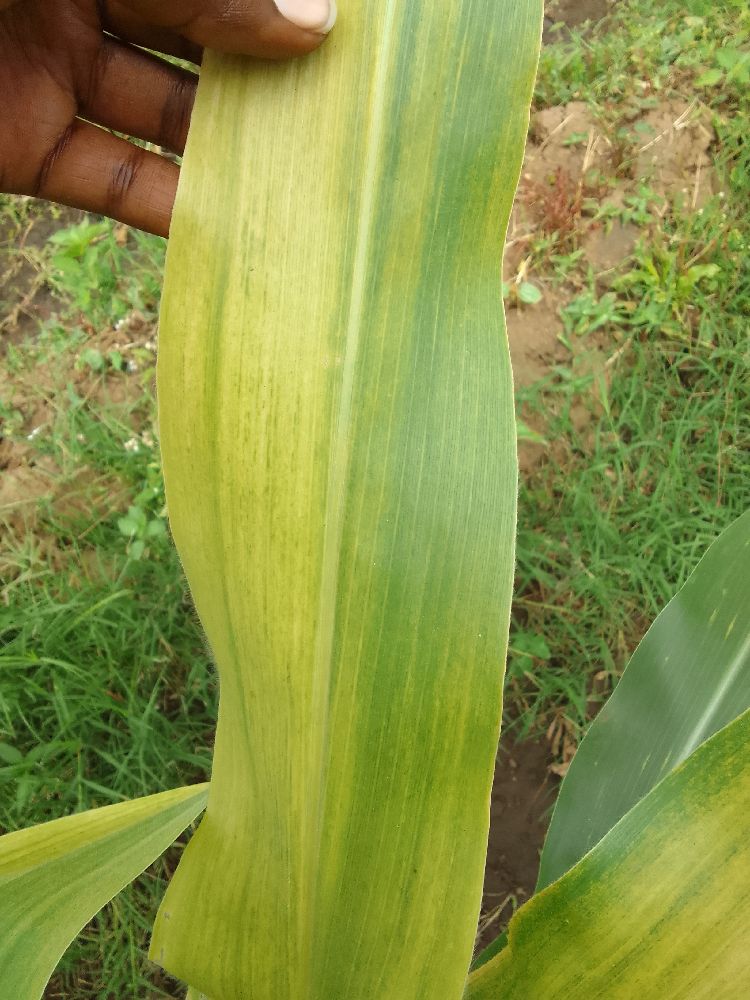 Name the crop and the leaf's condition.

maize, maize lethal necrosis
